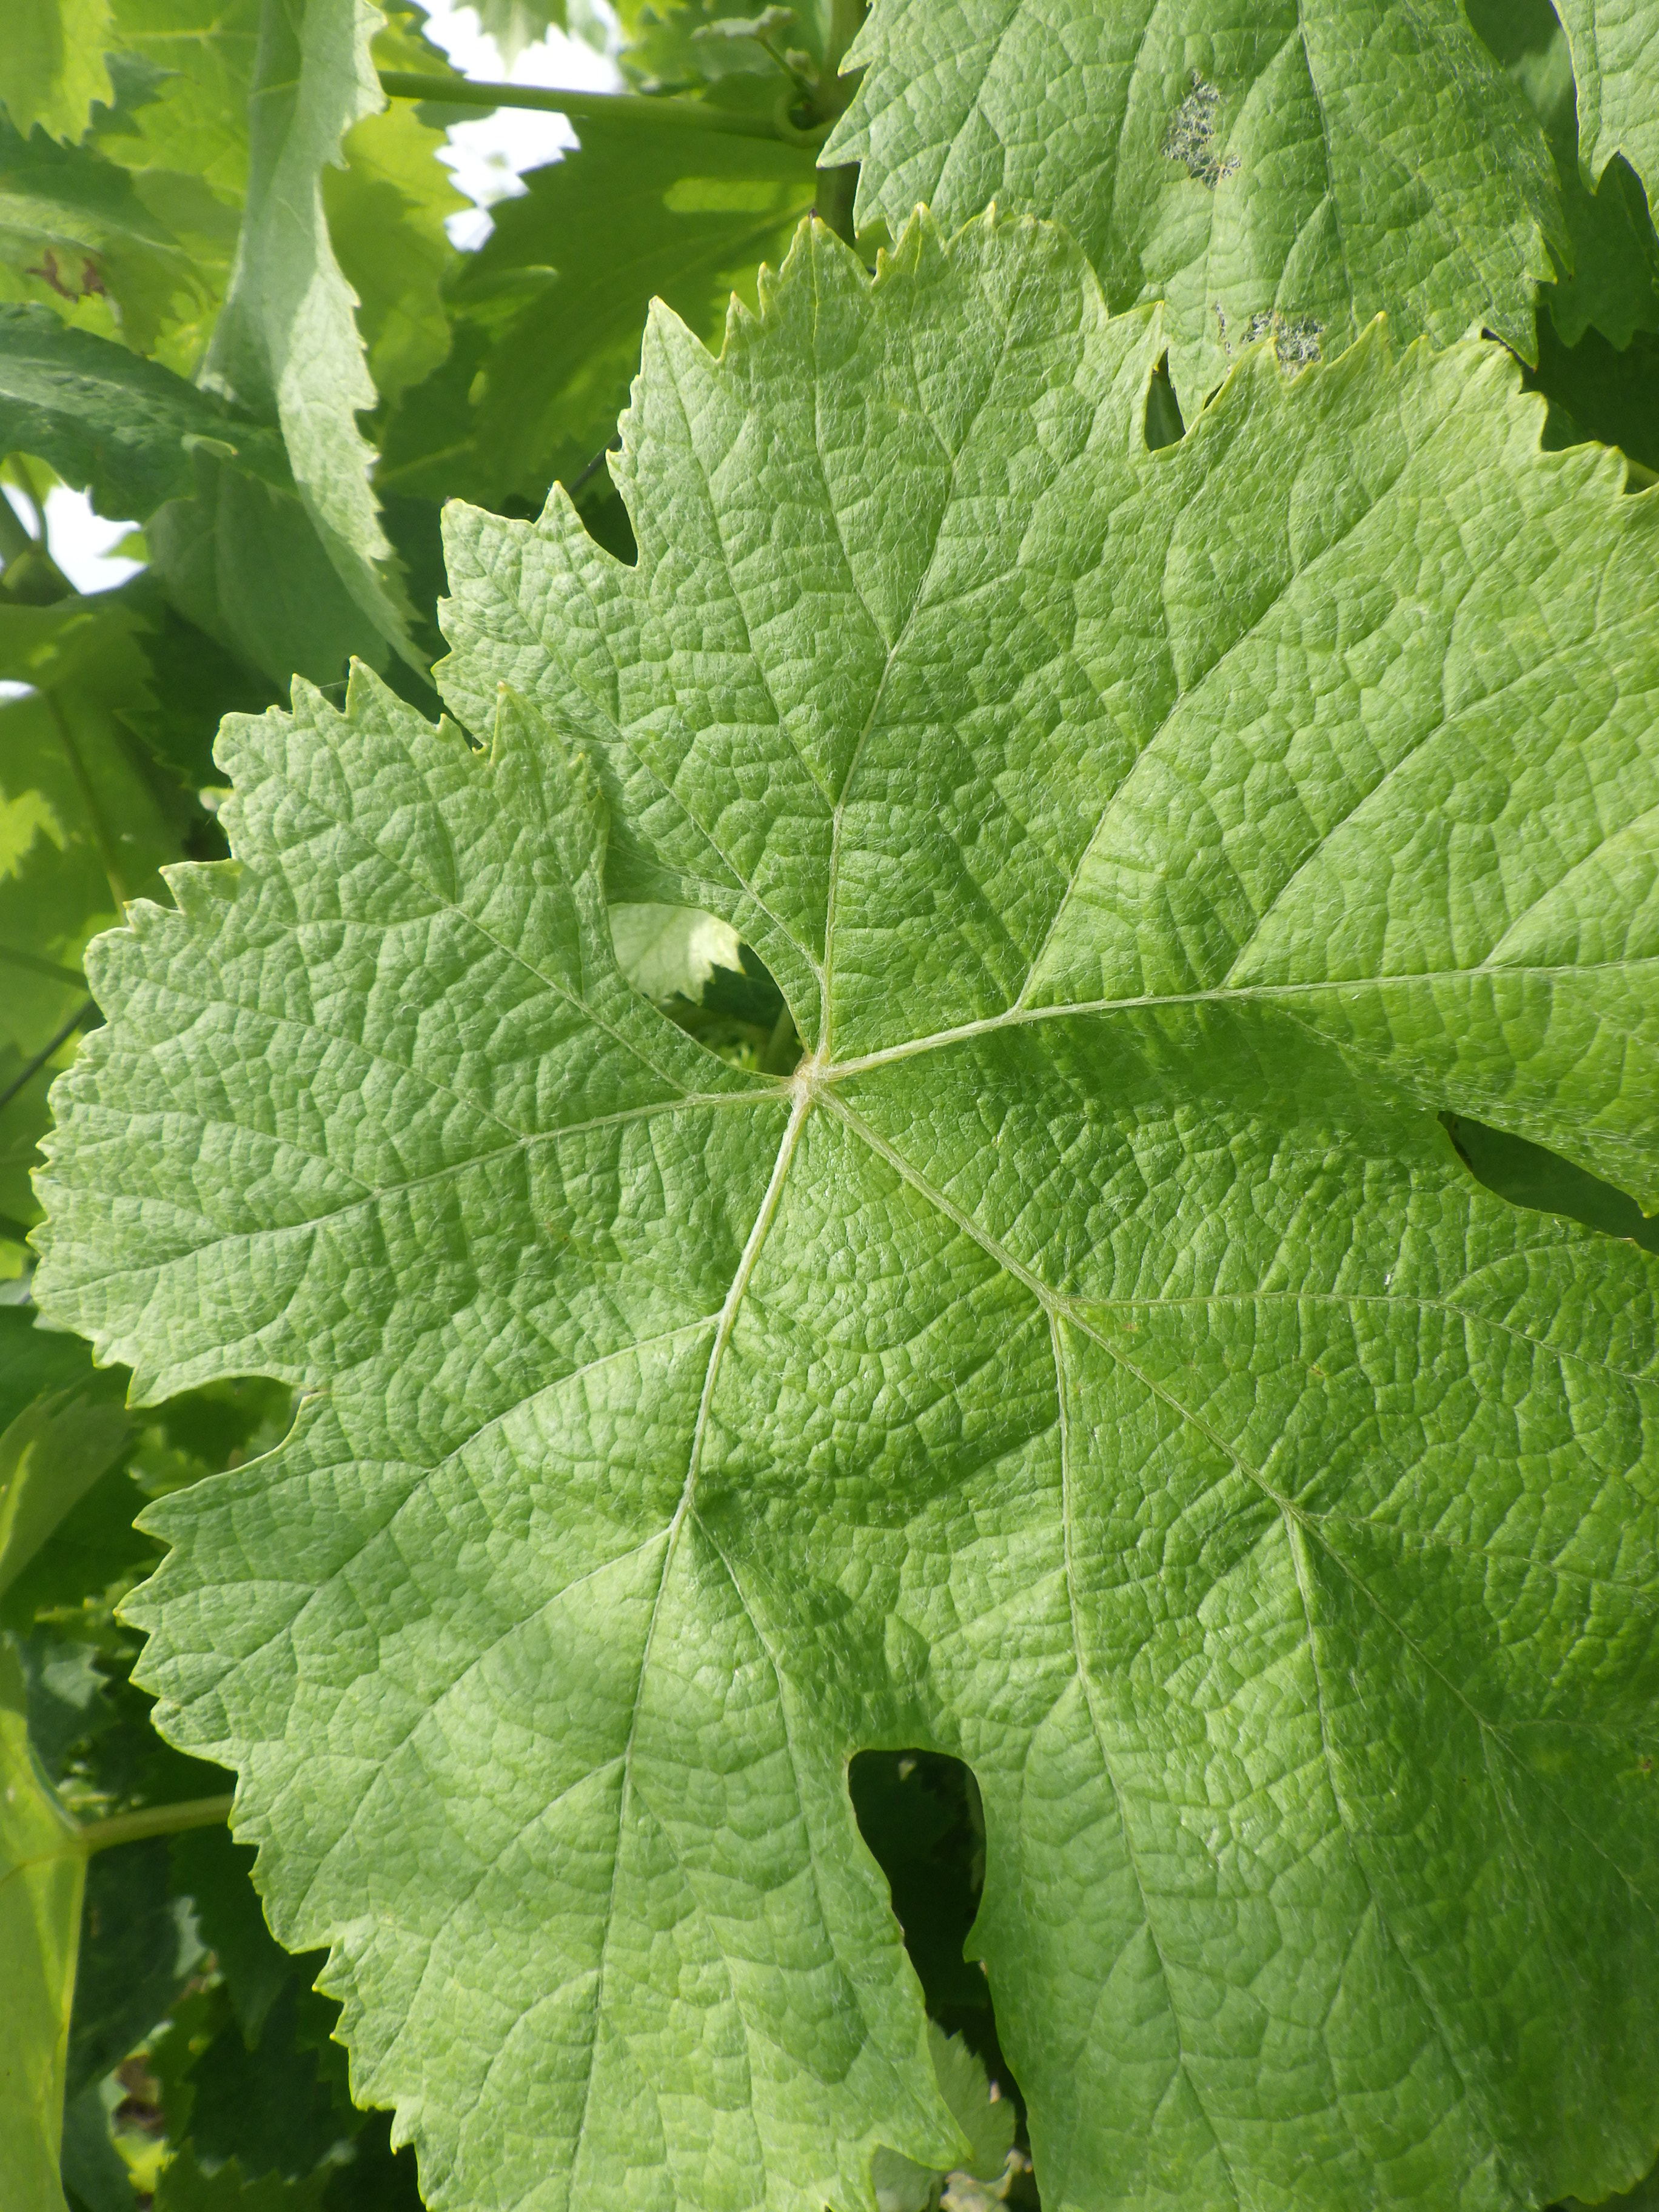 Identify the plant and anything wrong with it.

grapevine, phytophagous
